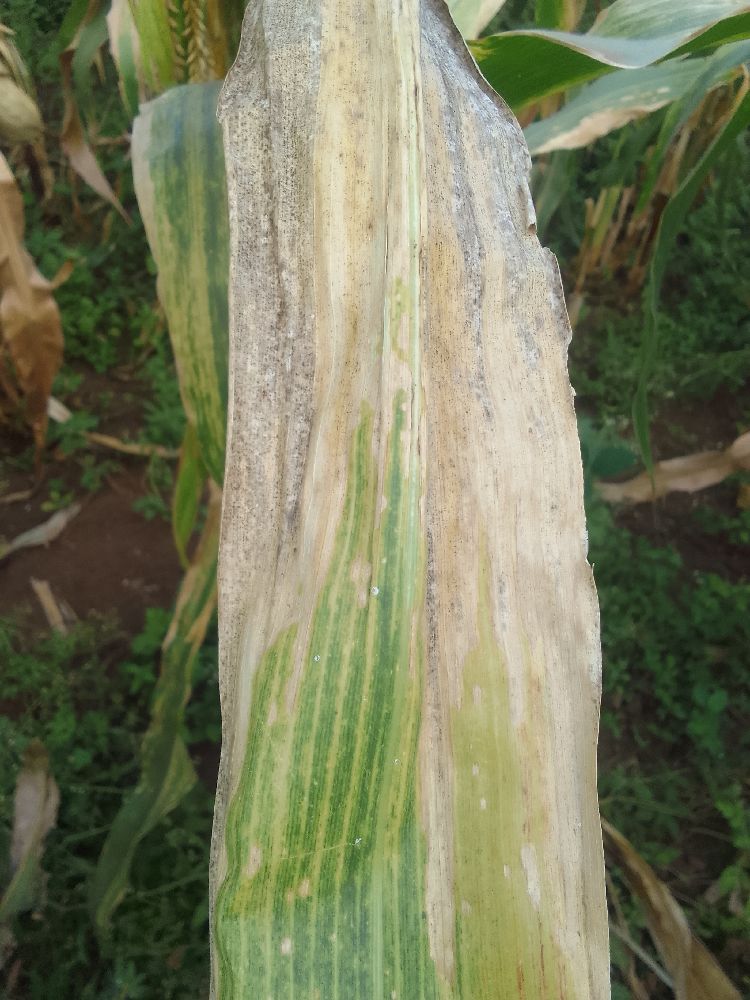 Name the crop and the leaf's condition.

maize, maize lethal necrosis
